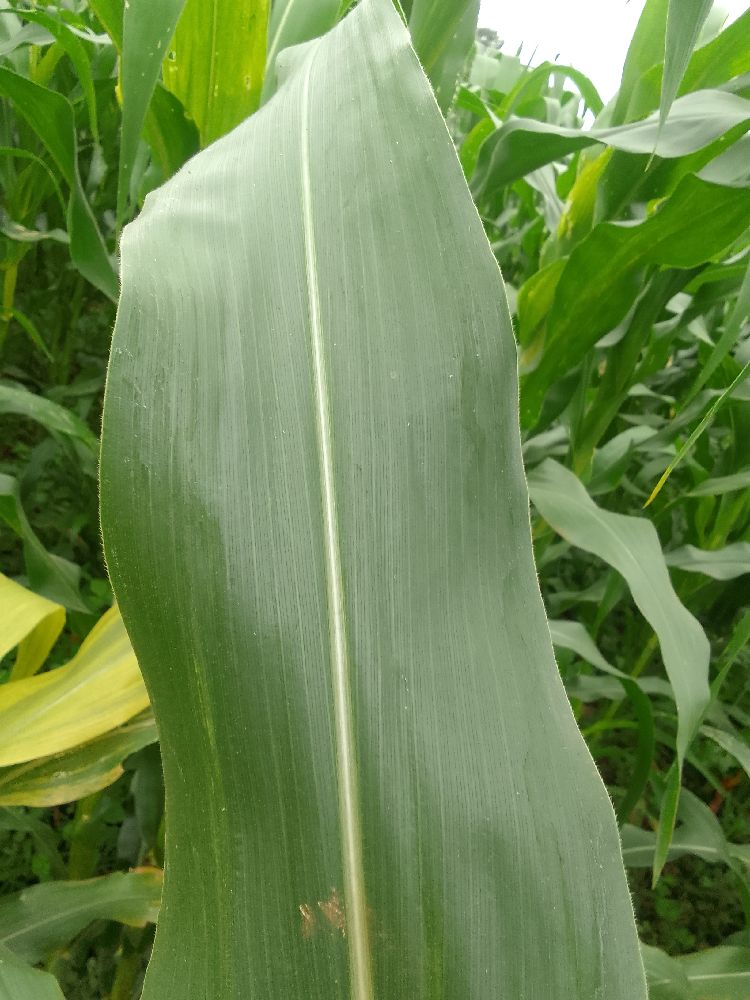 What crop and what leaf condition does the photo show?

maize, healthy
